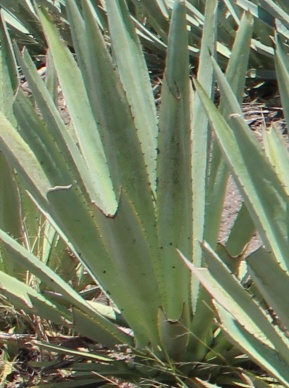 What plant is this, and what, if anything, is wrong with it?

agave, small
